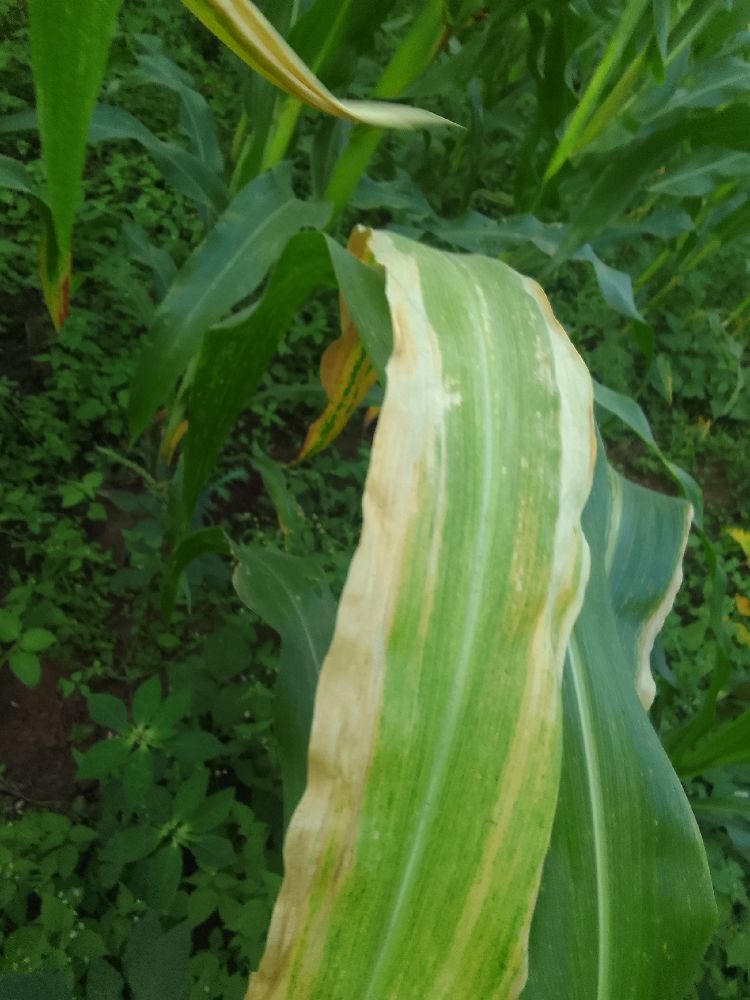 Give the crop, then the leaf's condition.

maize, maize lethal necrosis
